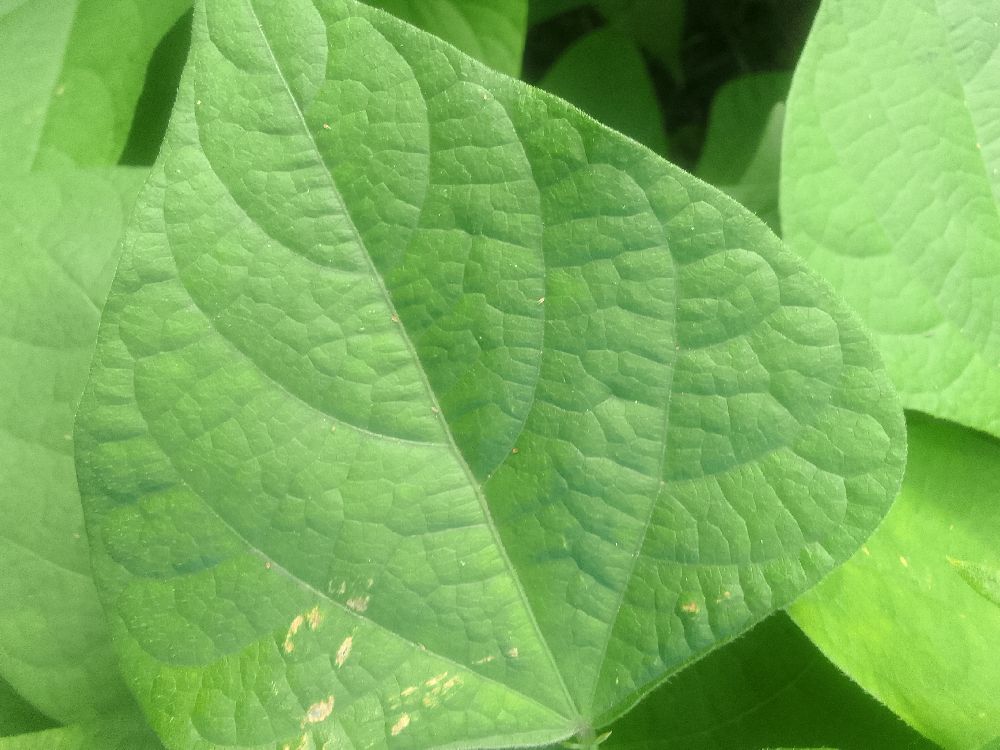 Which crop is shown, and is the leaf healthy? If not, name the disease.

common bean, healthy
